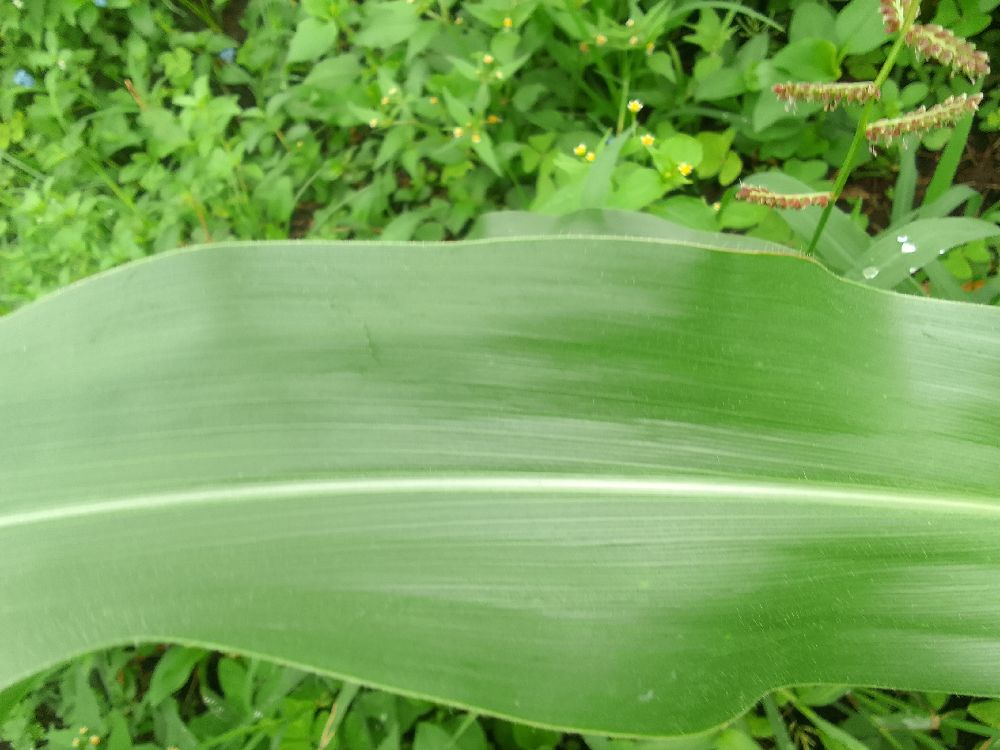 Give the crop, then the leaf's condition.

maize, healthy
